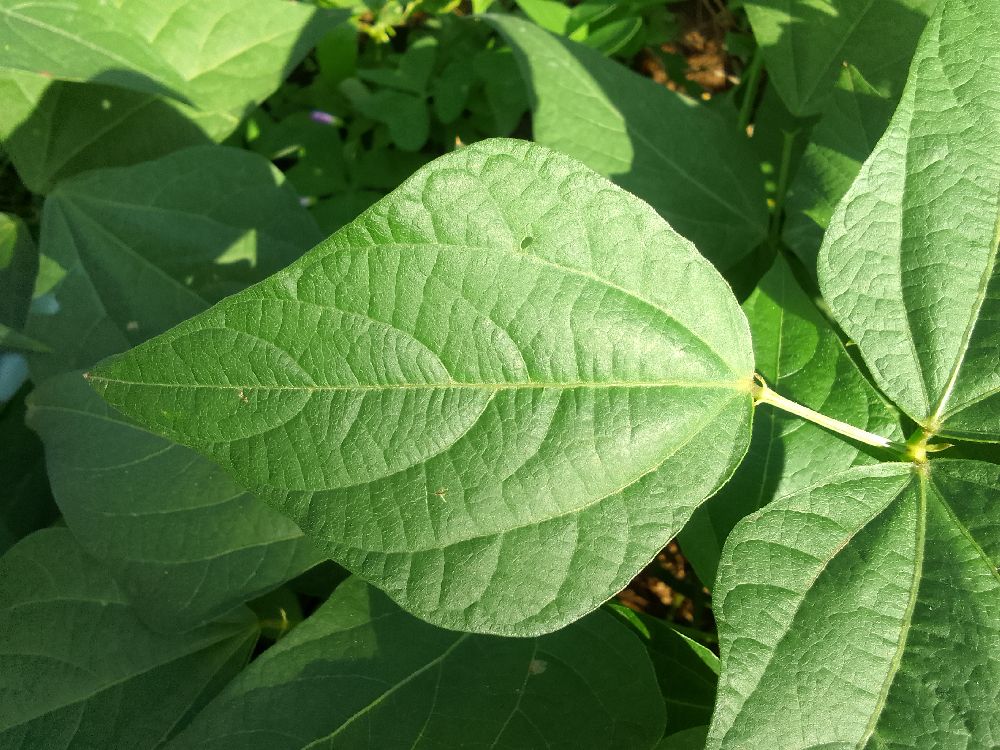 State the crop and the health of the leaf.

common bean, healthy
